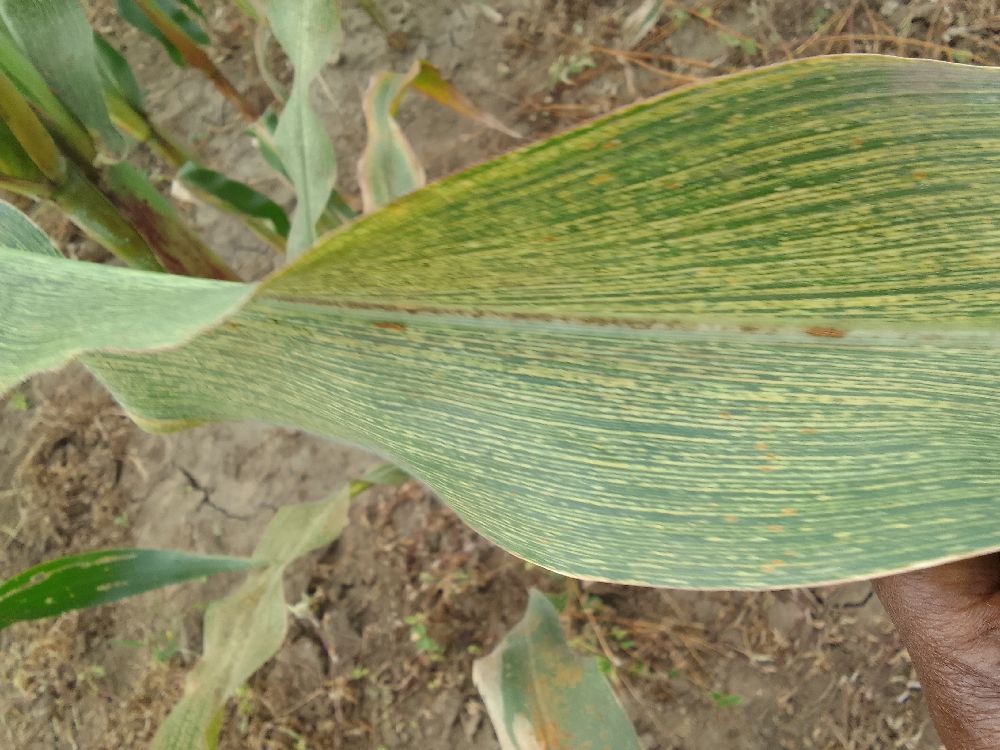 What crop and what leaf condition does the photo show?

maize, maize streak virus
